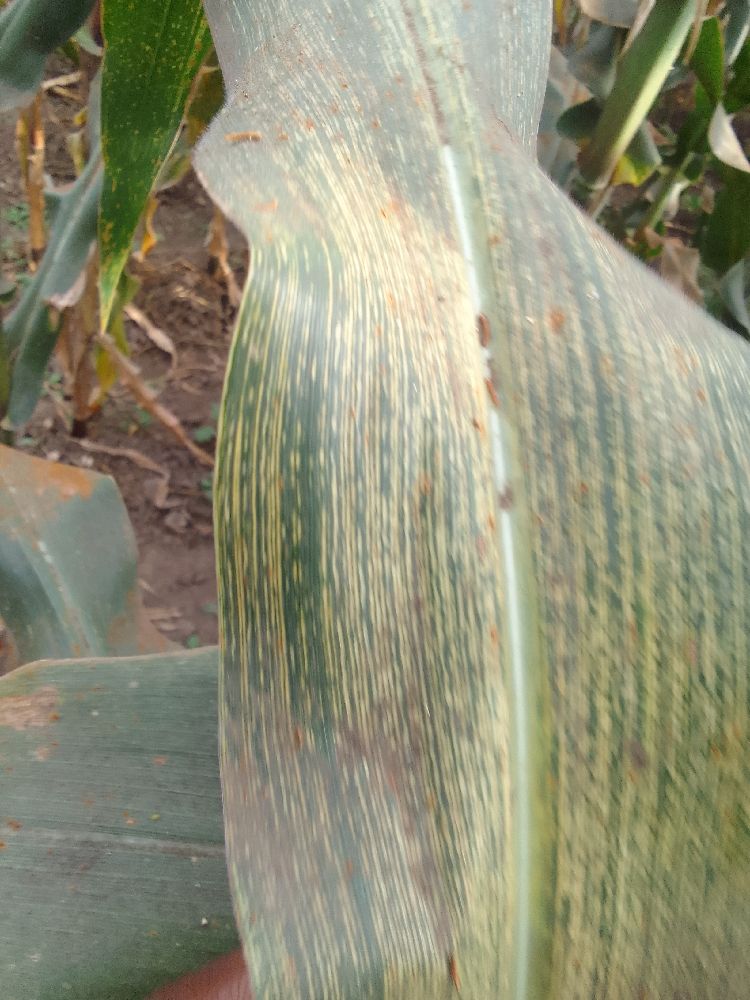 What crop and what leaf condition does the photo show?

maize, maize streak virus
